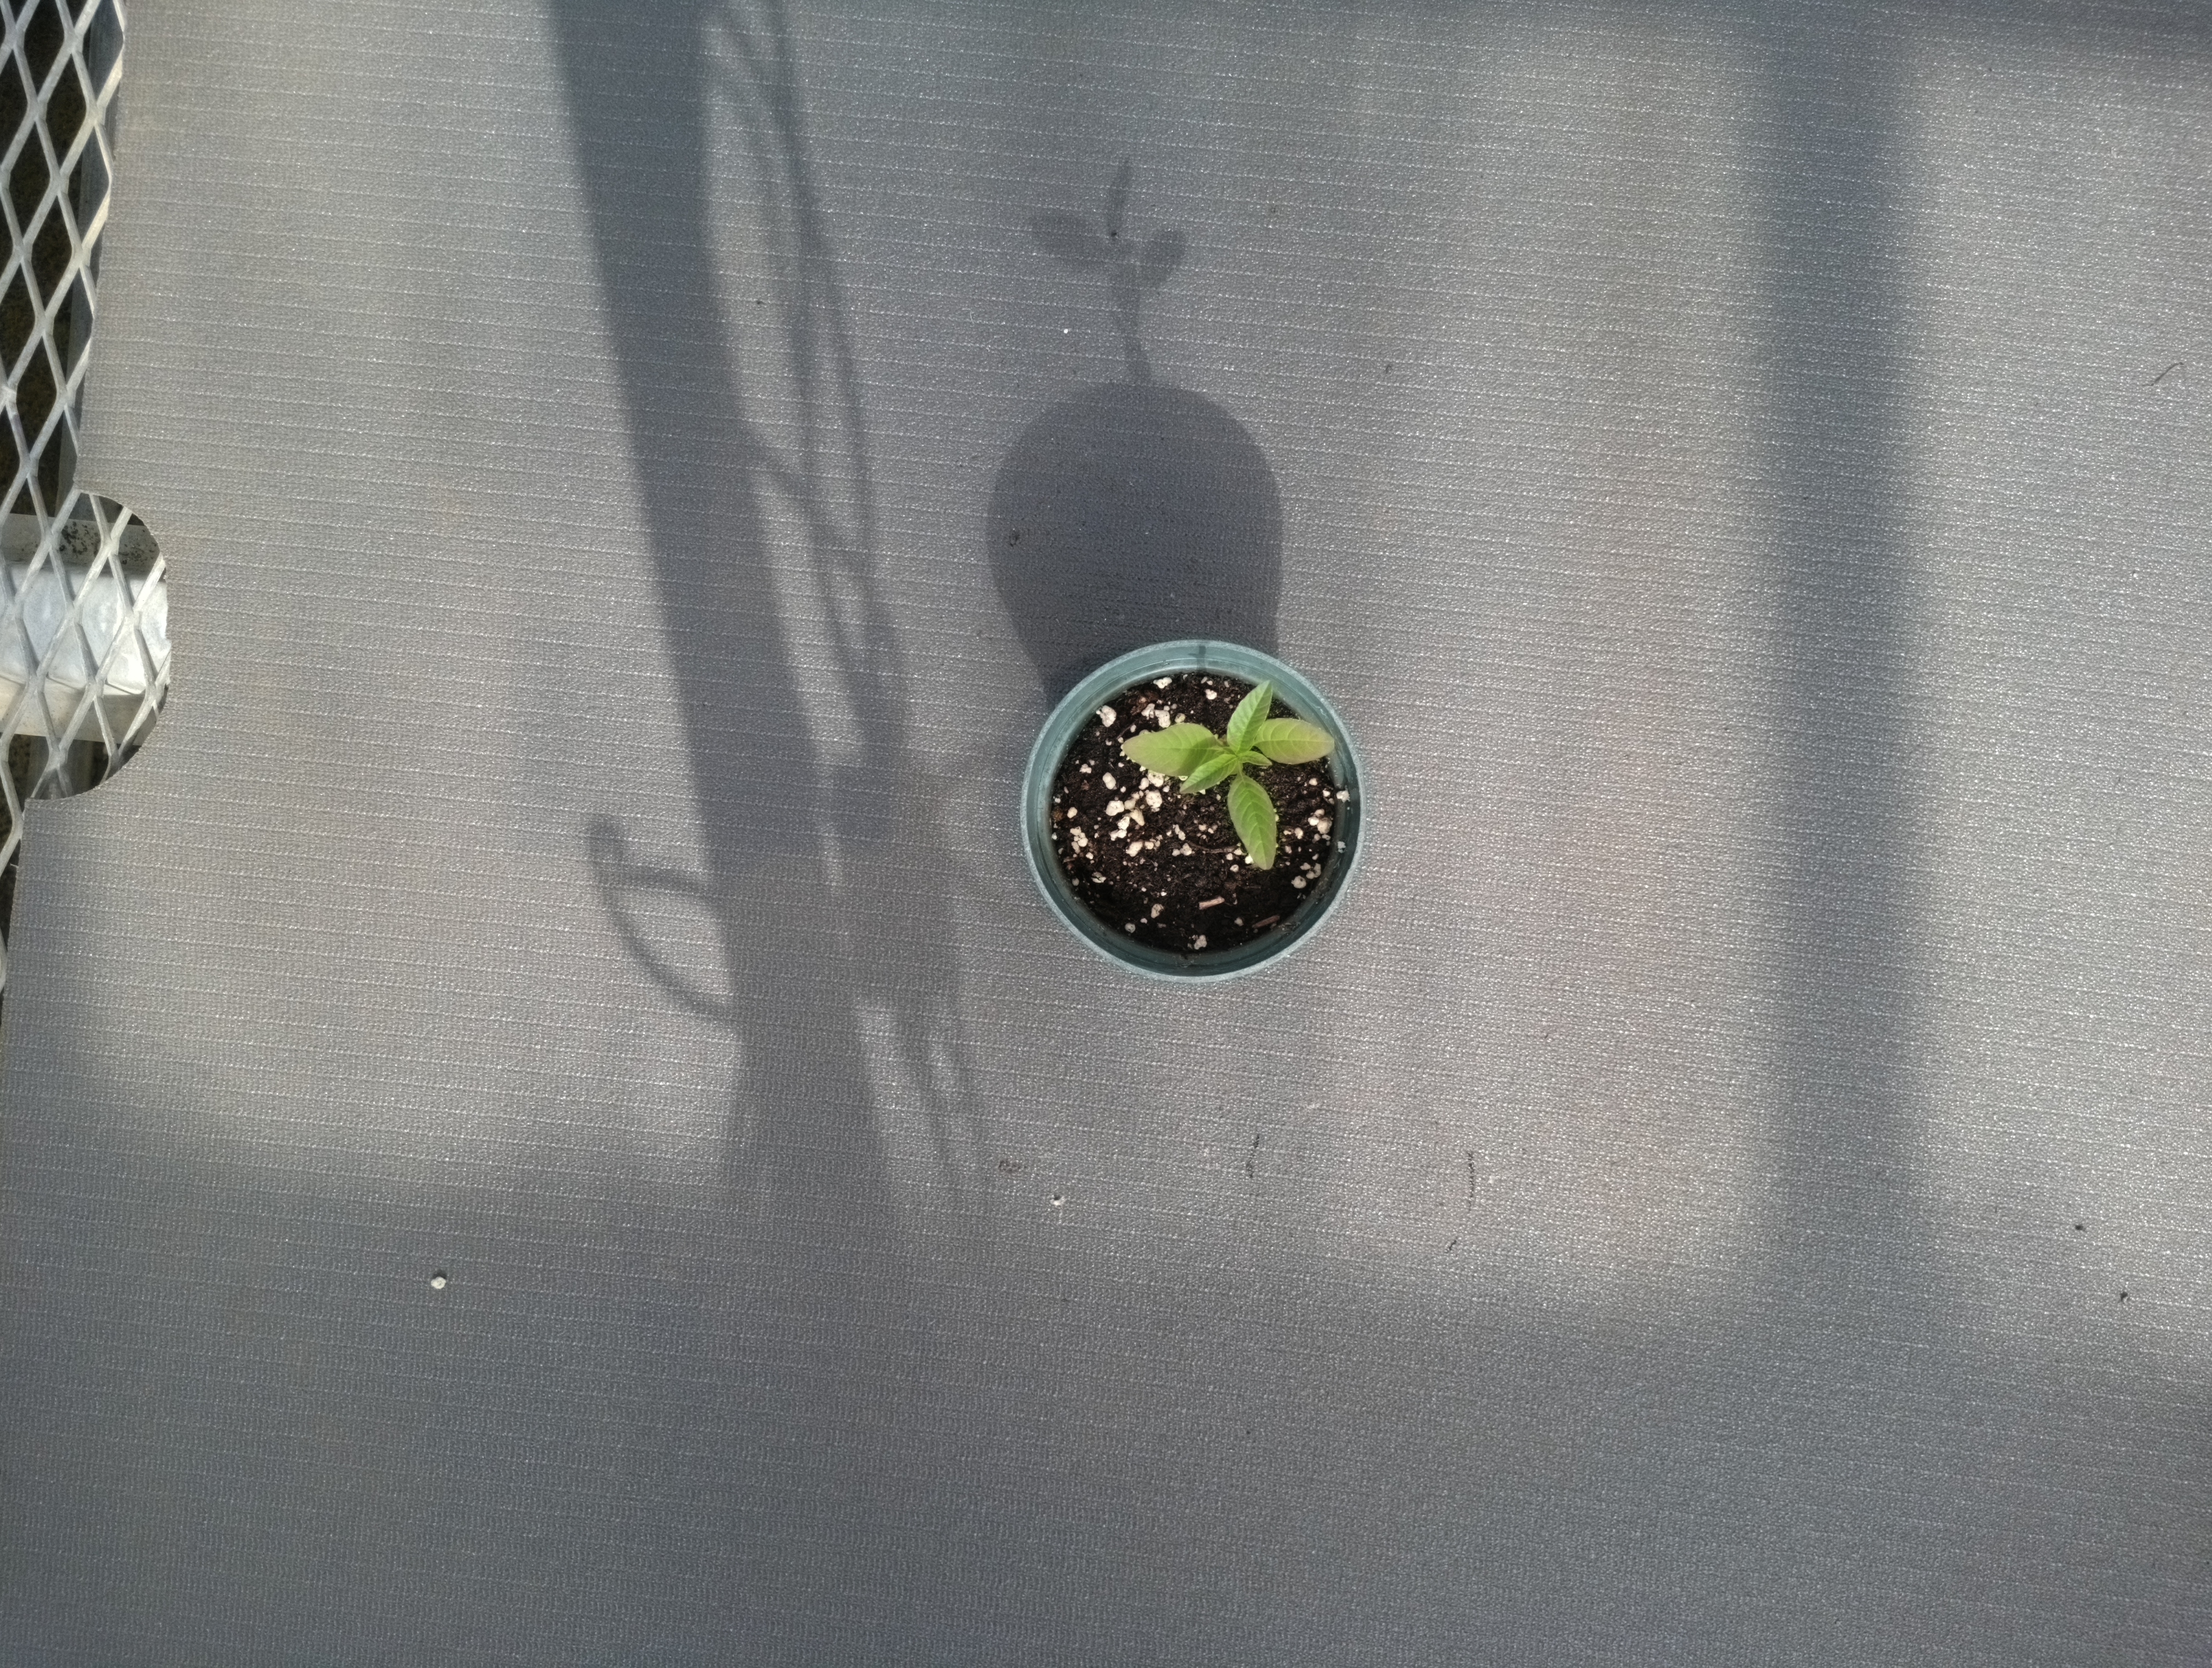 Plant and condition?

waterhemp, healthy untreated
